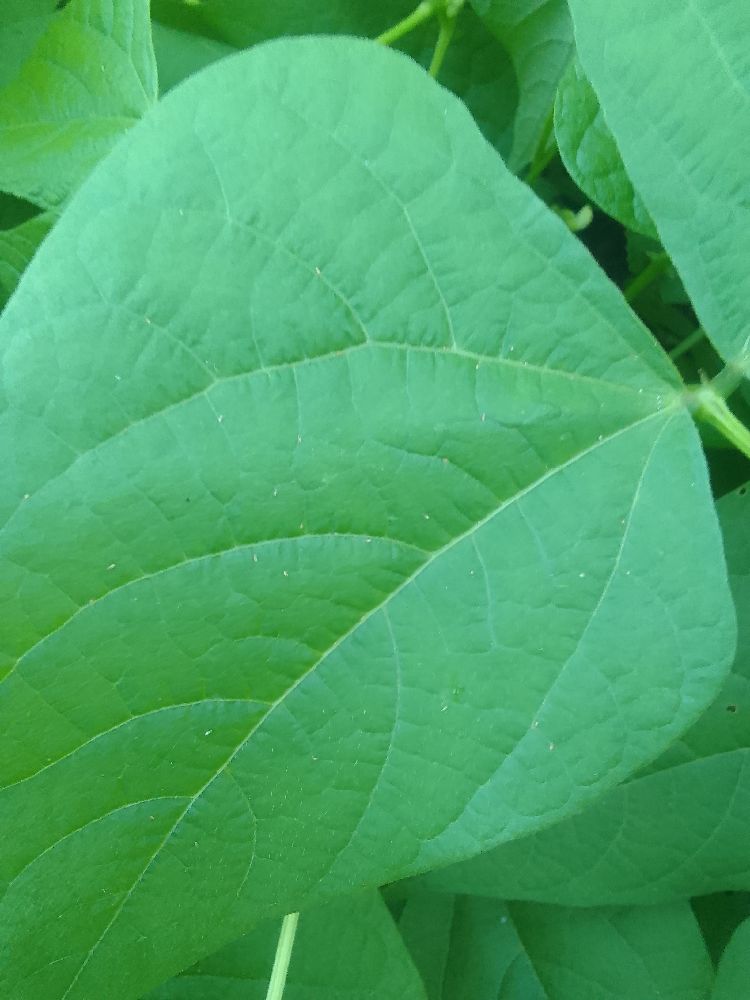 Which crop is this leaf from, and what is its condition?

common bean, healthy
